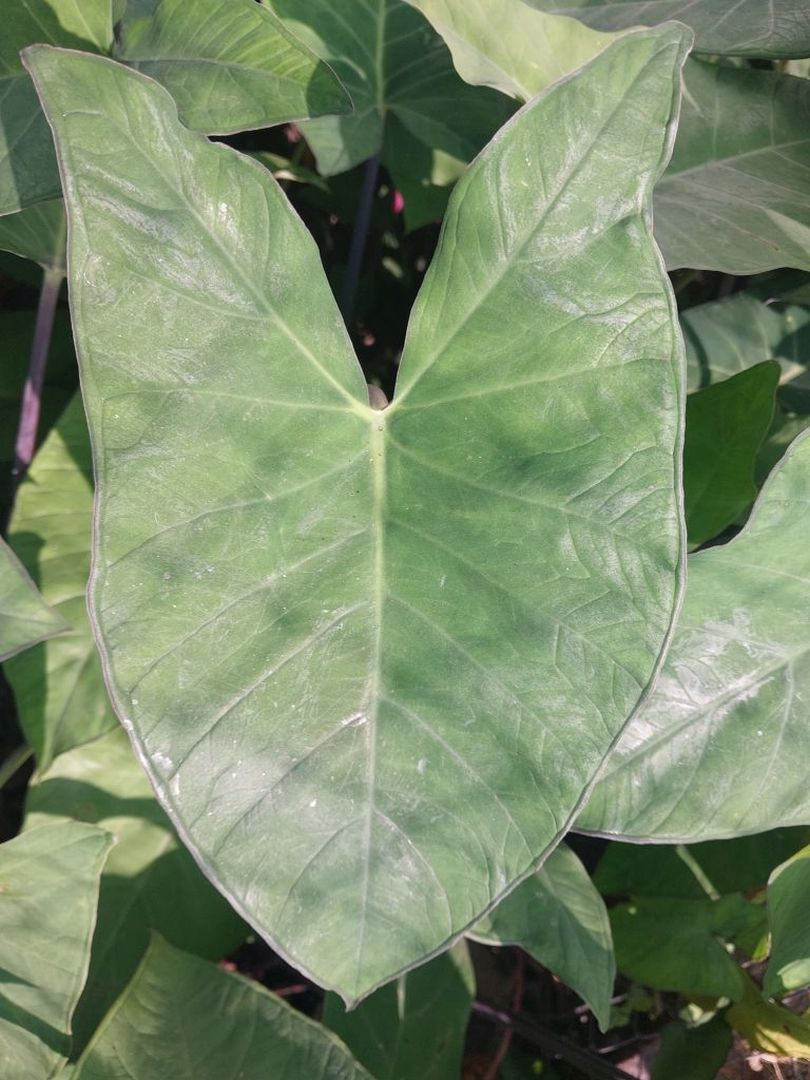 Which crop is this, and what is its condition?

taro, healthy
